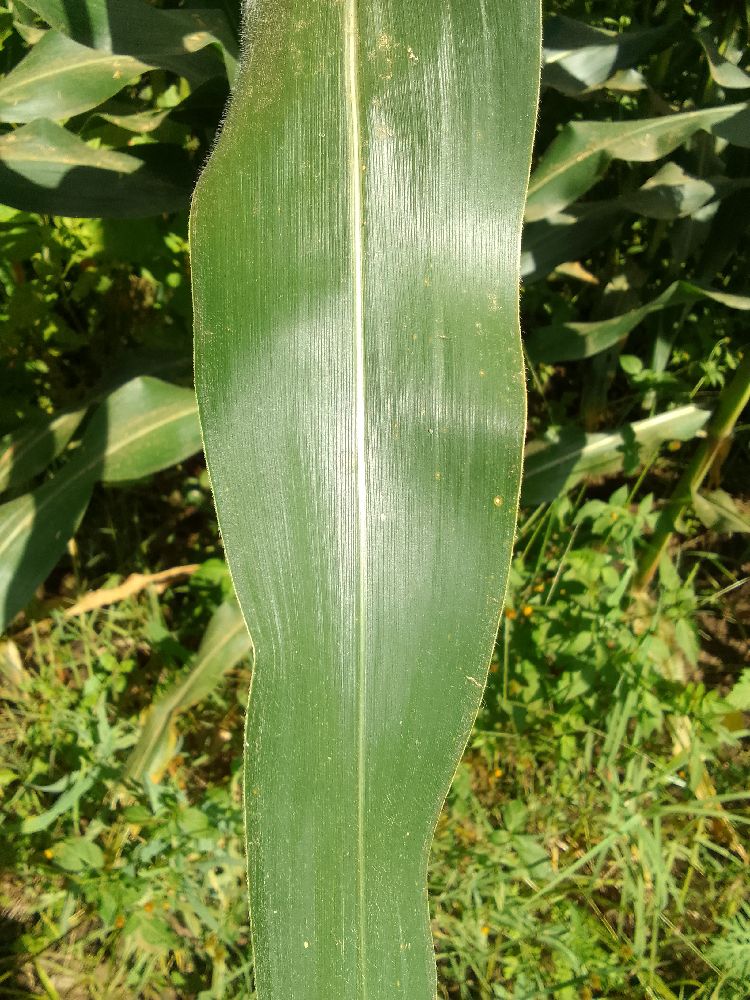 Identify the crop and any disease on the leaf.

maize, healthy
